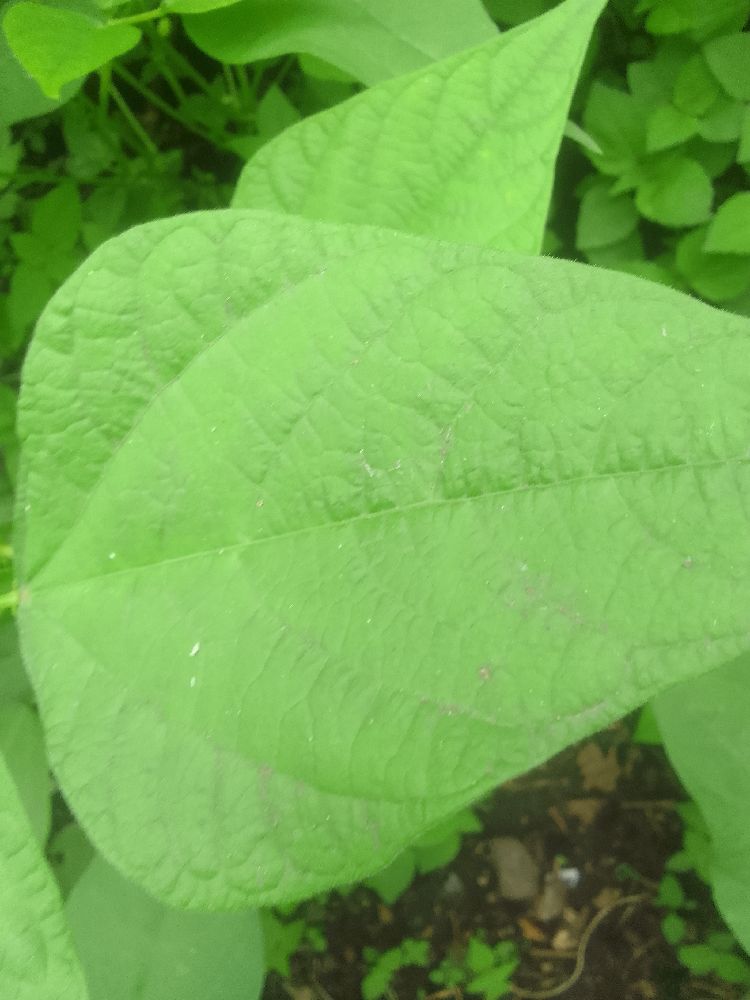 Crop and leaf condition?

common bean, healthy
